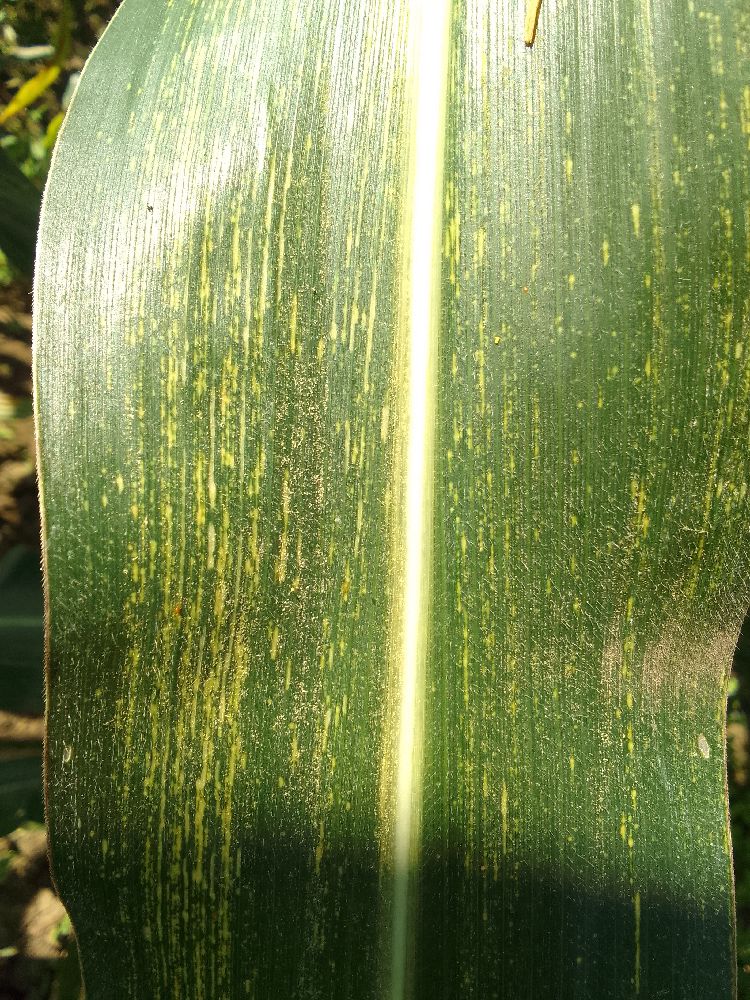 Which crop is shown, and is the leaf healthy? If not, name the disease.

maize, maize streak virus
